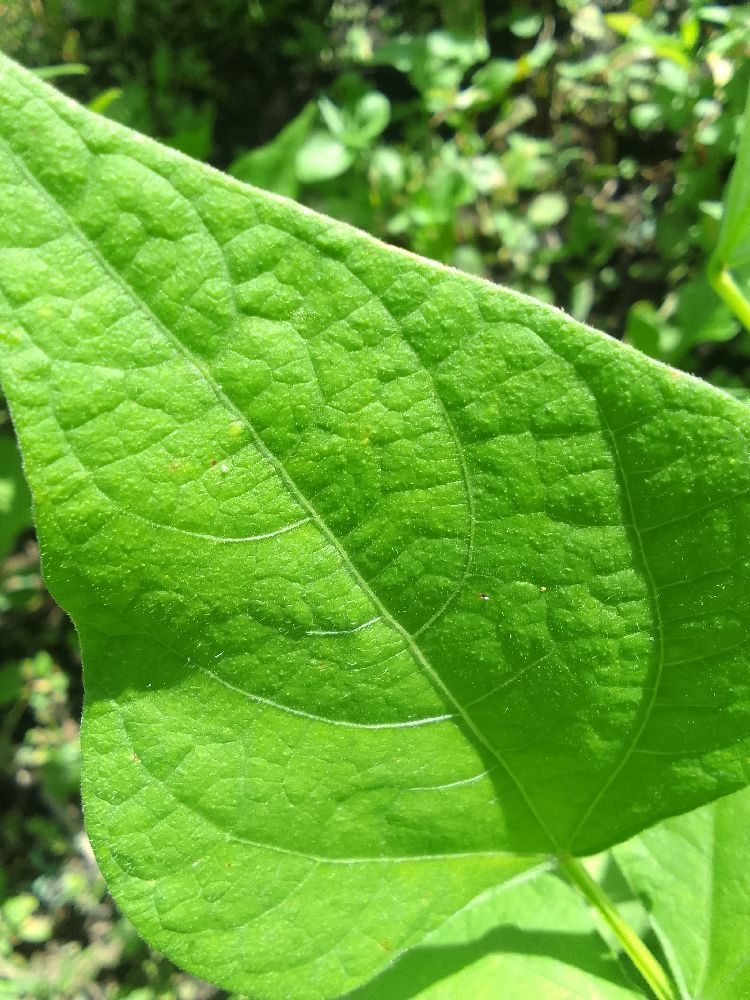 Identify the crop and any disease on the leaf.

common bean, healthy
